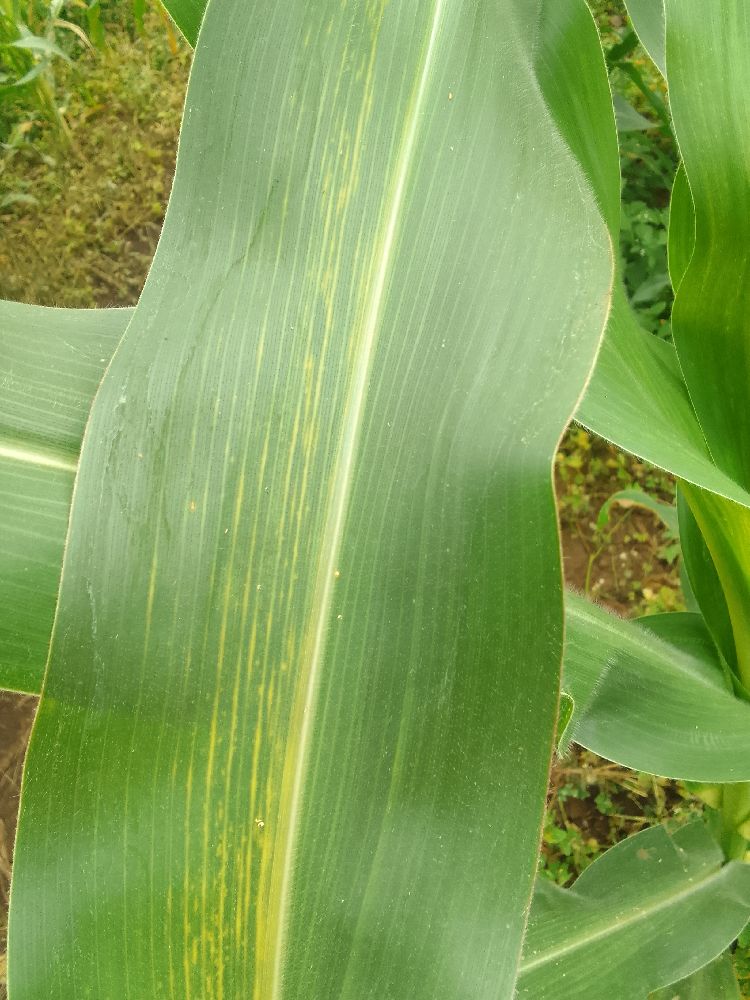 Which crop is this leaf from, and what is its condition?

maize, maize lethal necrosis
